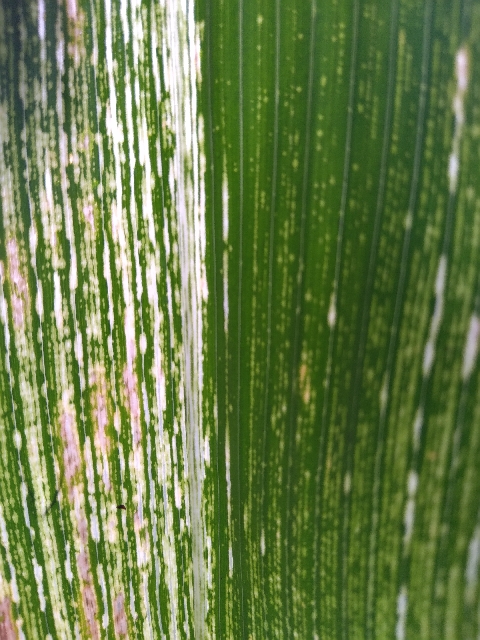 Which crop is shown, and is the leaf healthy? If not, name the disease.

maize, maize streak virus
